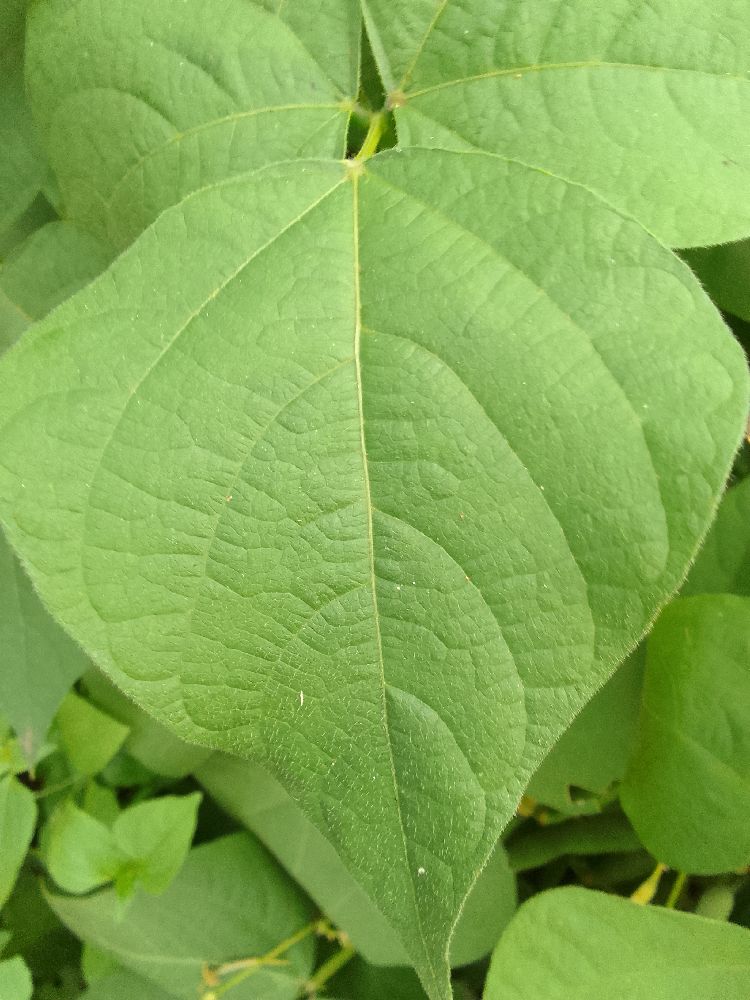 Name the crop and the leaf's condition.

common bean, healthy
